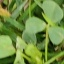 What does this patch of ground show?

unstructured weed
